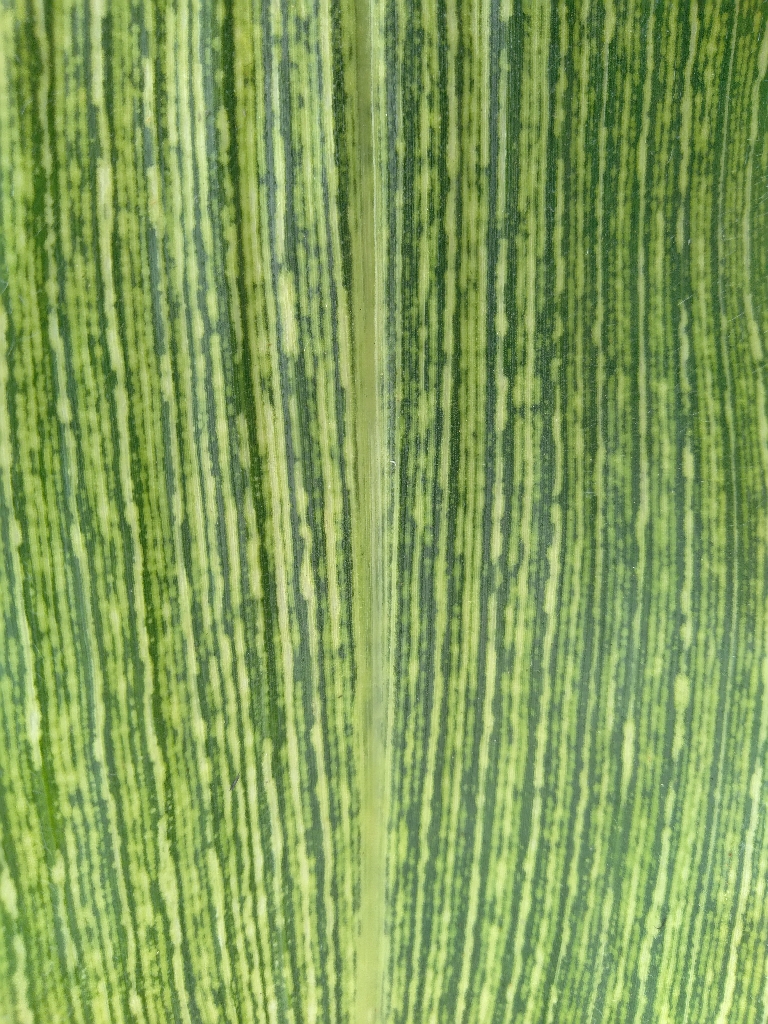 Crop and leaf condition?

maize, maize streak virus
